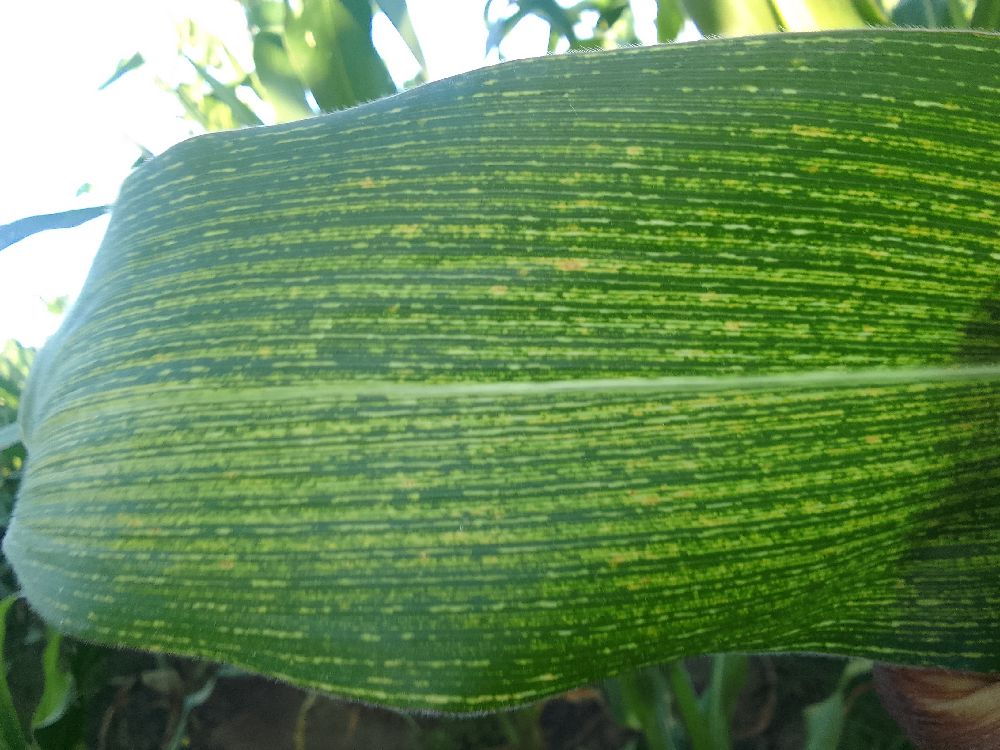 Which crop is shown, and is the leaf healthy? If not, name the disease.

maize, maize streak virus
